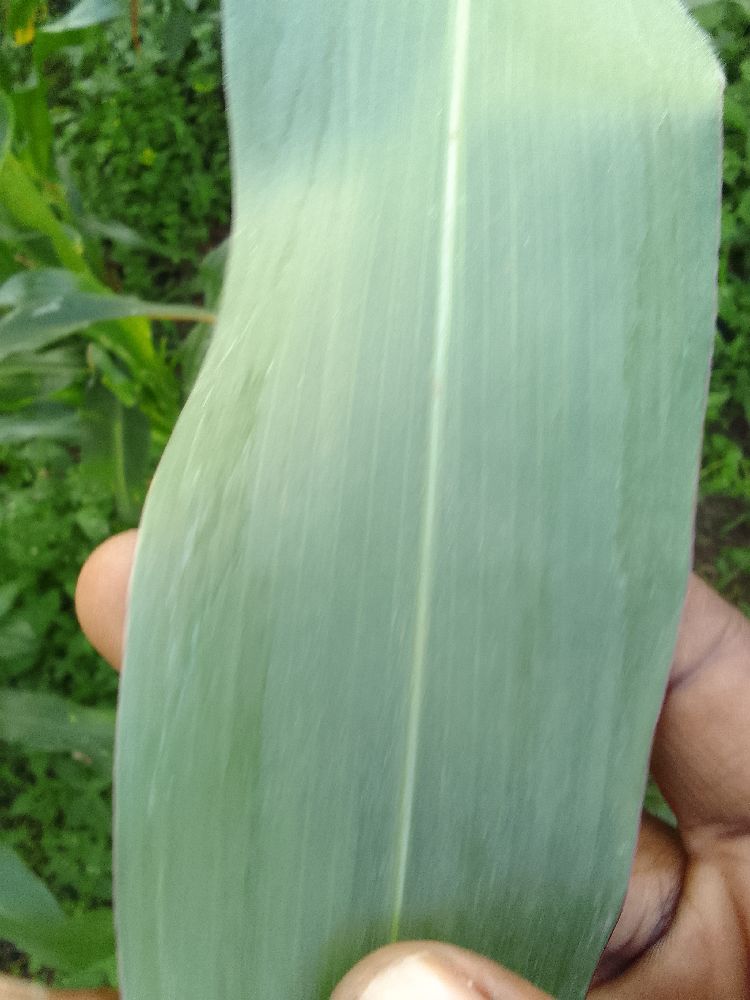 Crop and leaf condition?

maize, healthy
